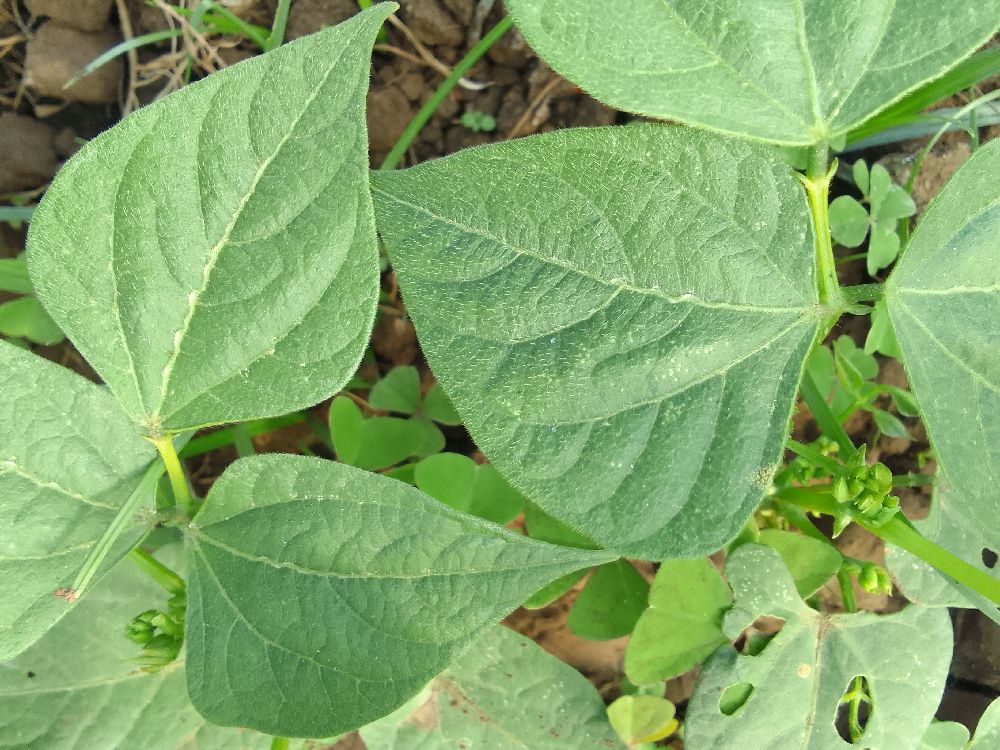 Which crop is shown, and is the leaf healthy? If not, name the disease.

common bean, healthy
